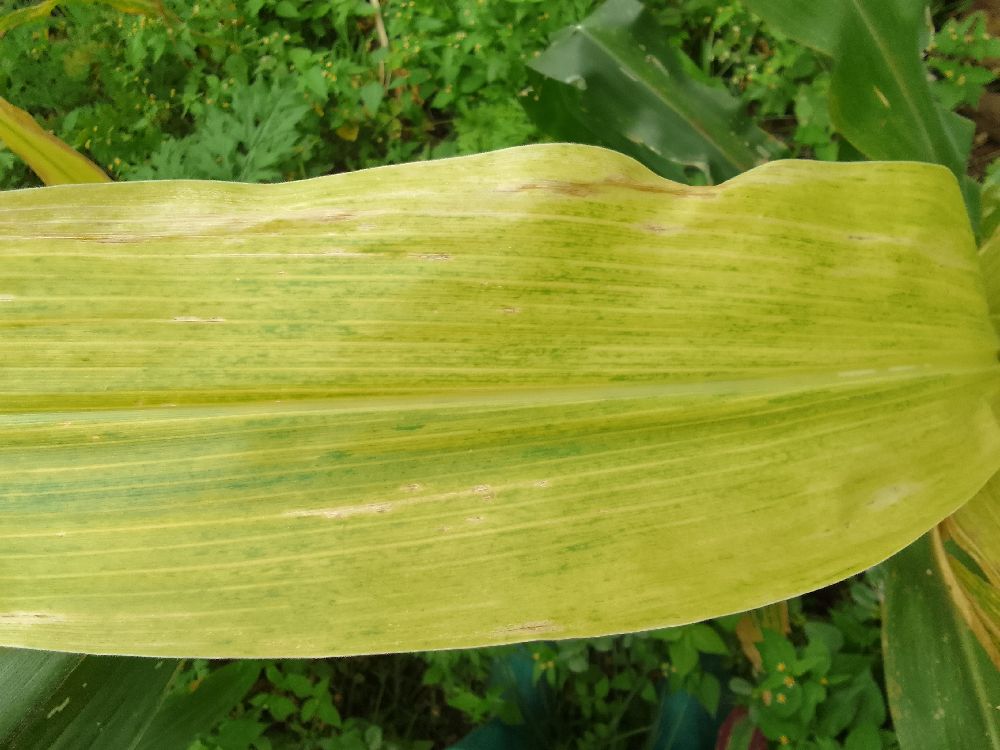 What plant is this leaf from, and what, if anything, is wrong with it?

maize, maize lethal necrosis
